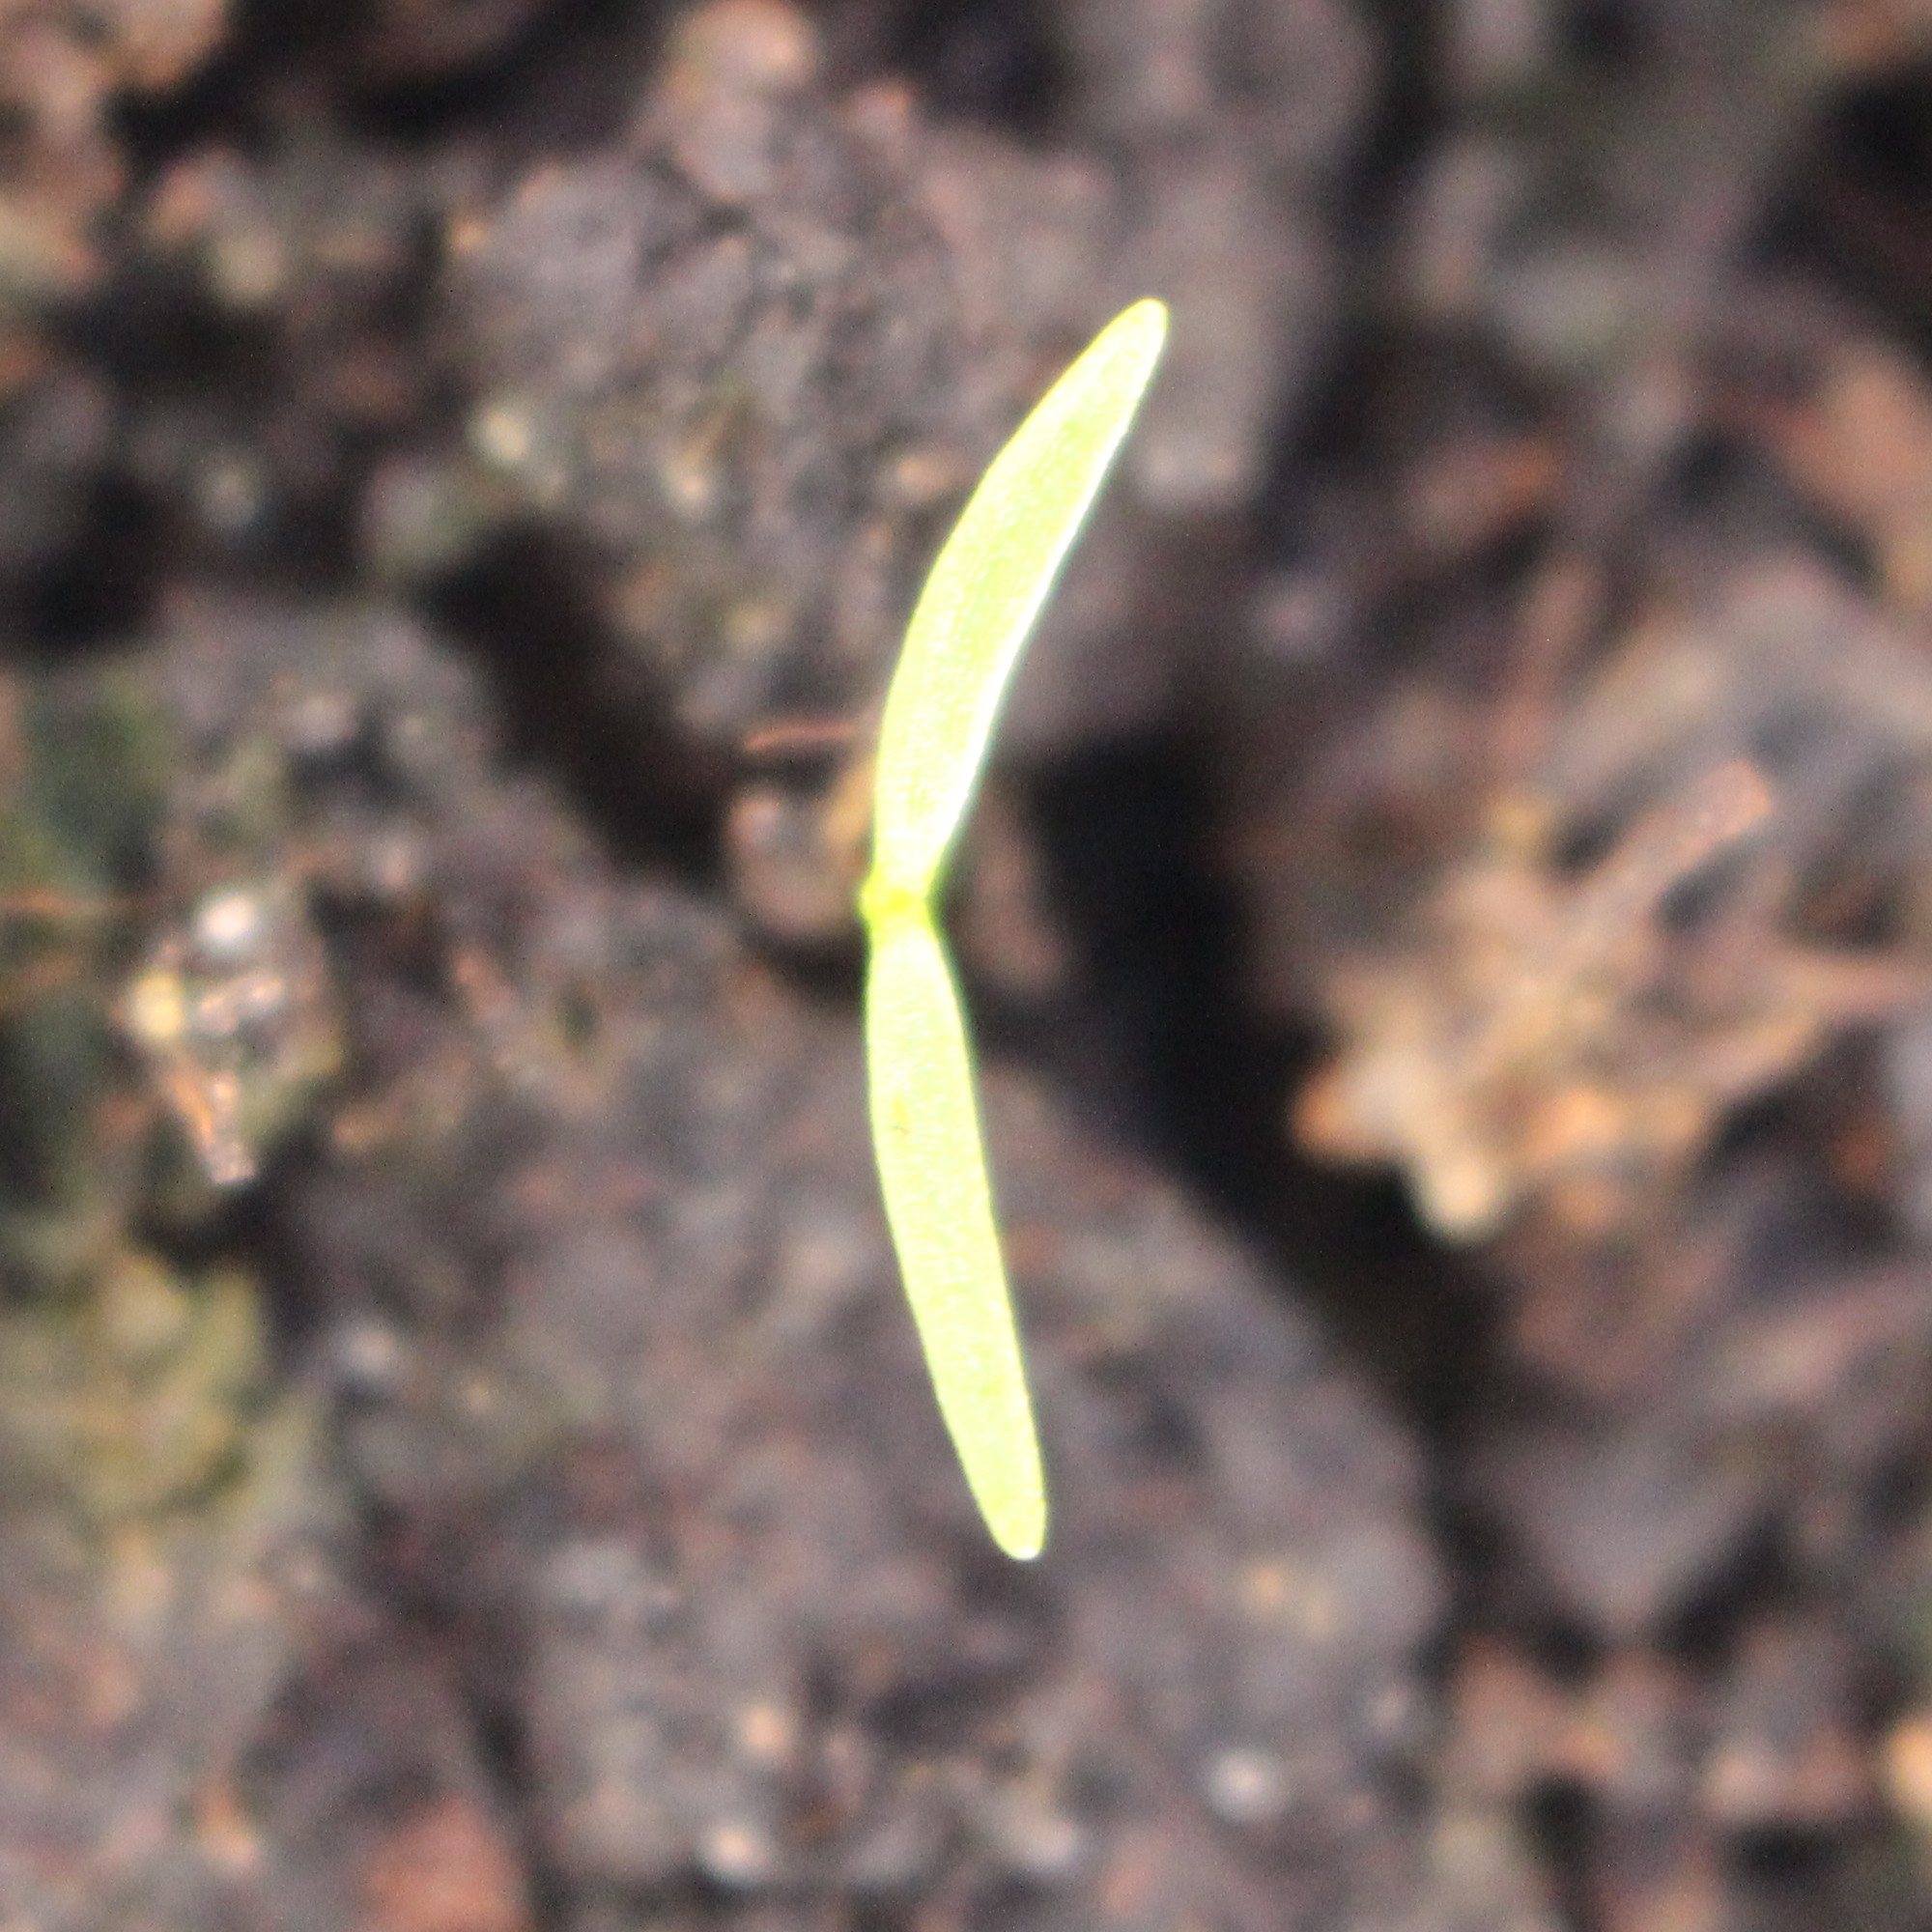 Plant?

Papaver rhoeas
